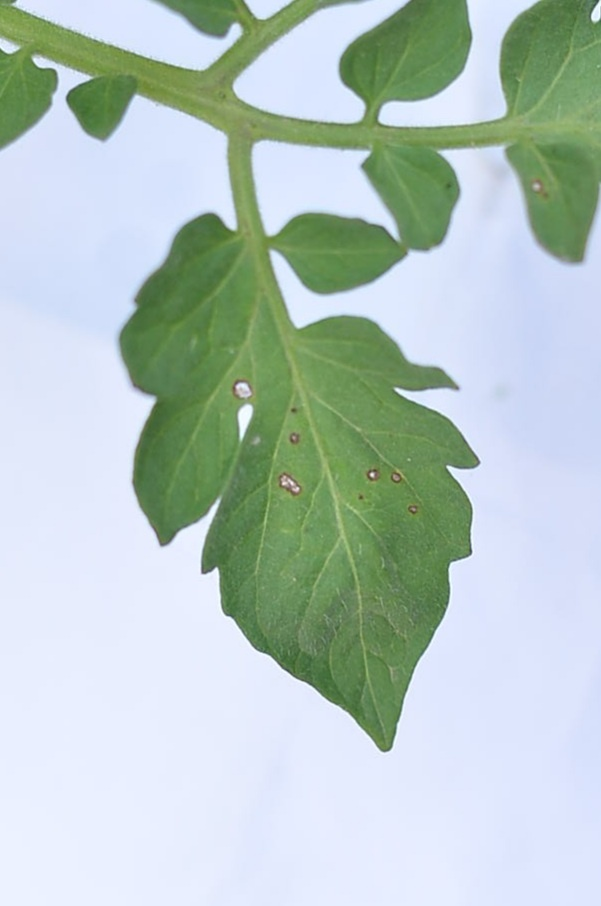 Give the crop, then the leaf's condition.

tomato, infected
